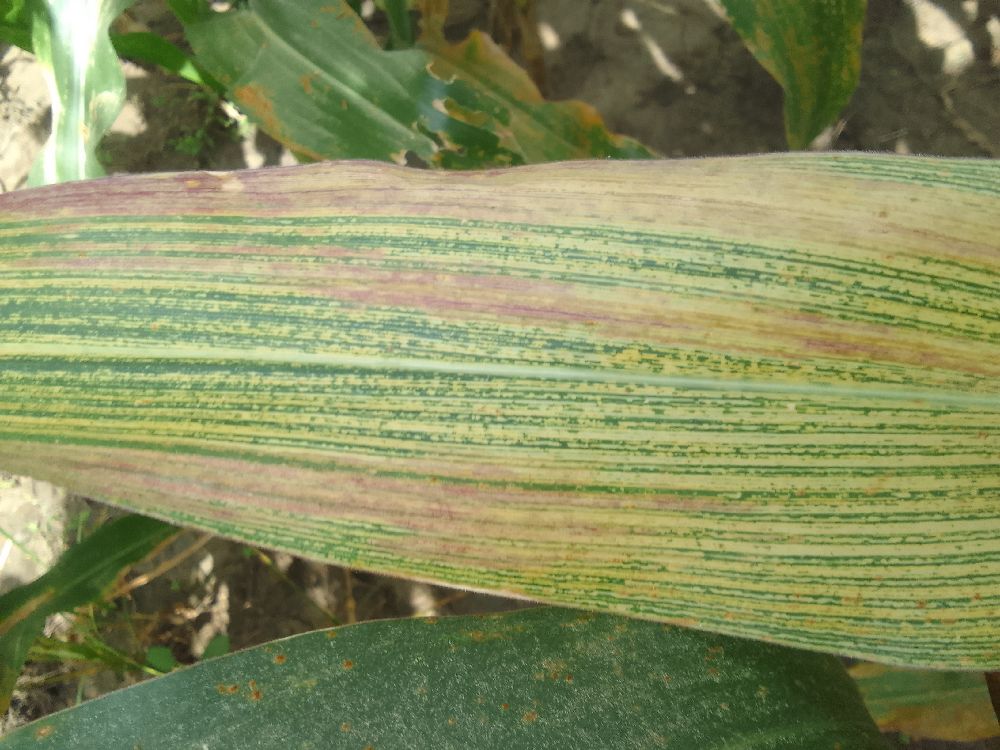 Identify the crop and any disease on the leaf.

maize, maize streak virus
